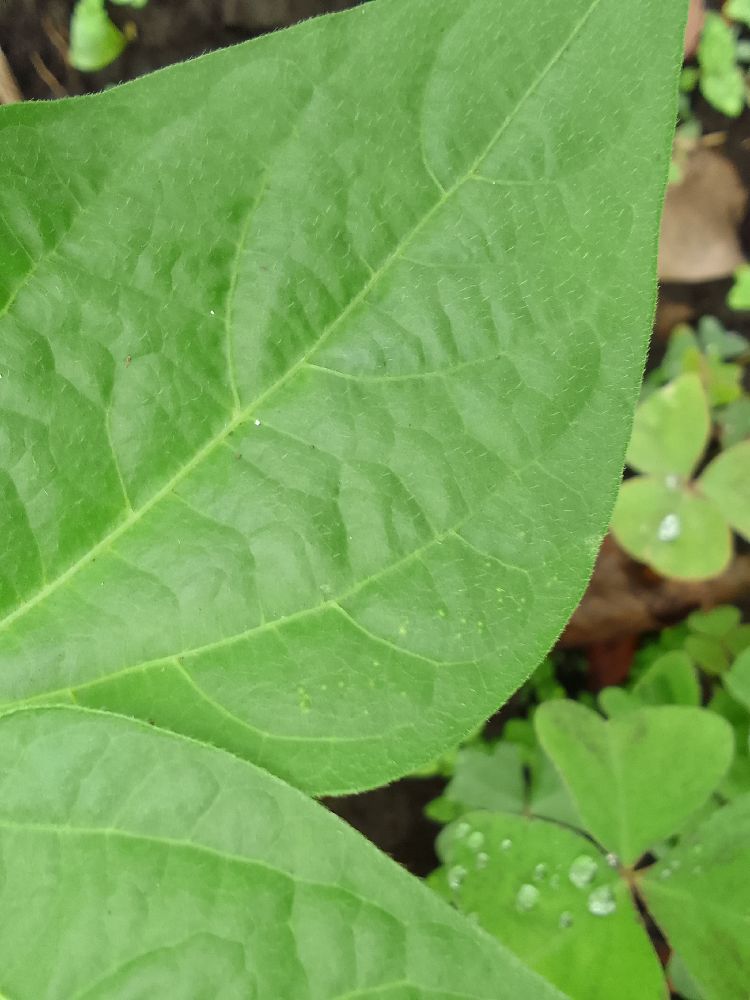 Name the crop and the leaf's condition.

common bean, healthy
